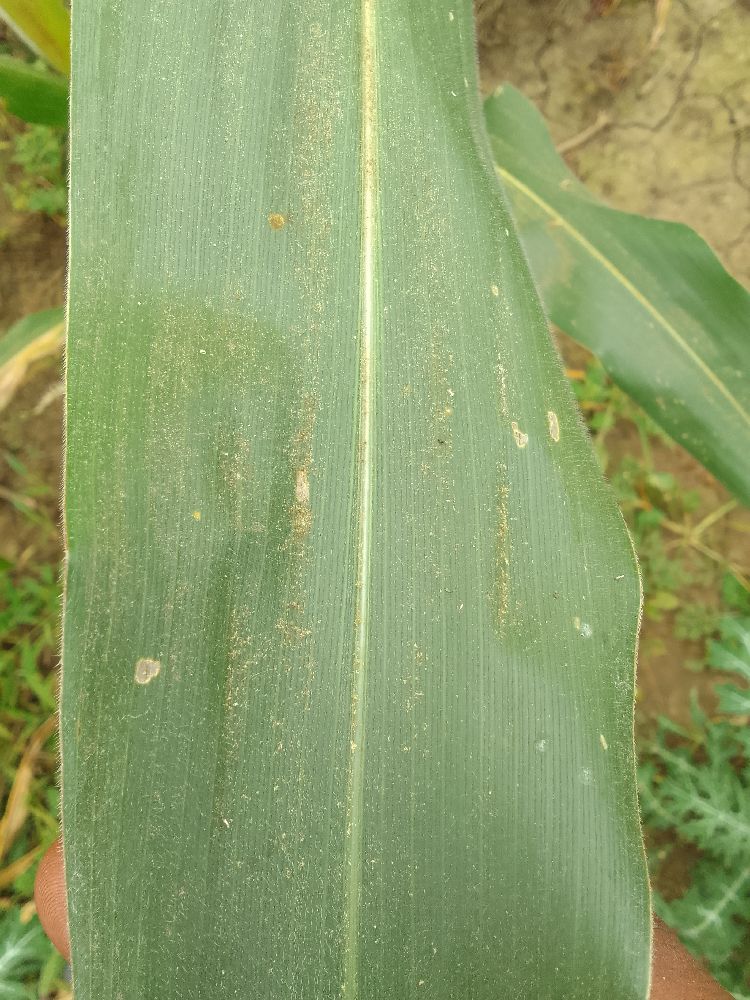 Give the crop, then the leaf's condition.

maize, healthy
